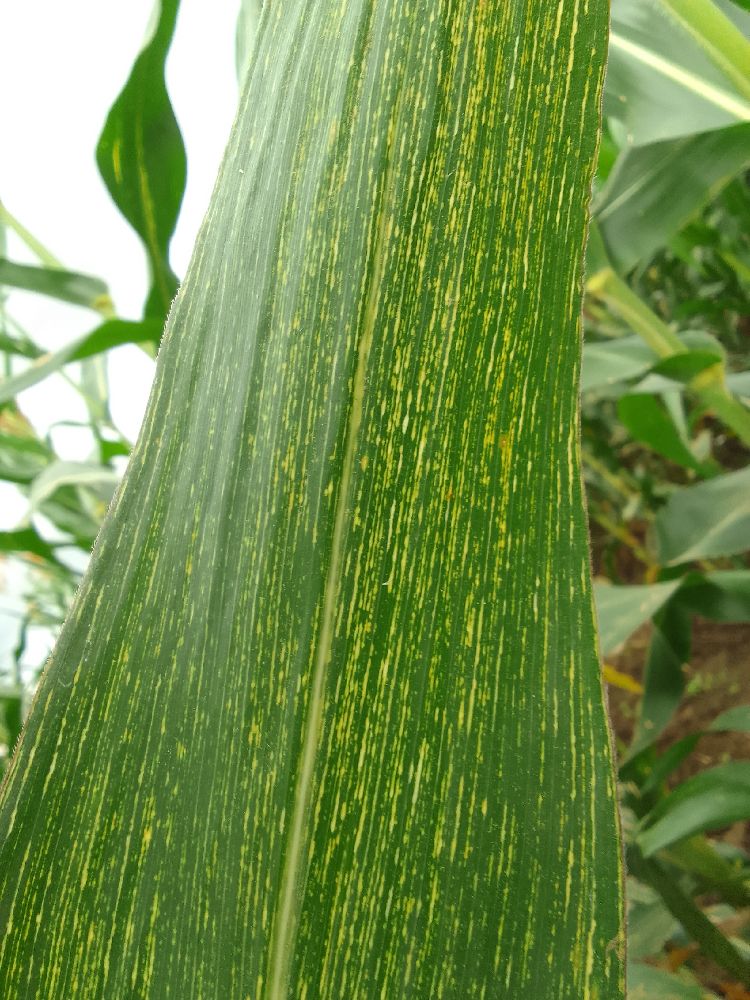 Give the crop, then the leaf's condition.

maize, maize streak virus
